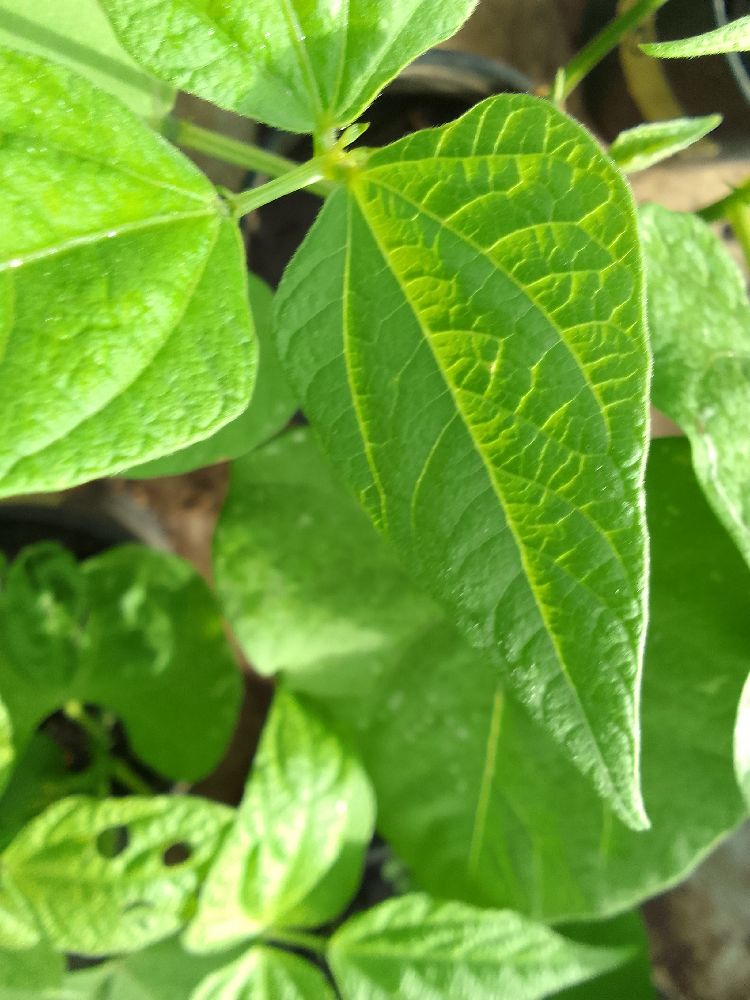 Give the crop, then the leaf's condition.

common bean, healthy
